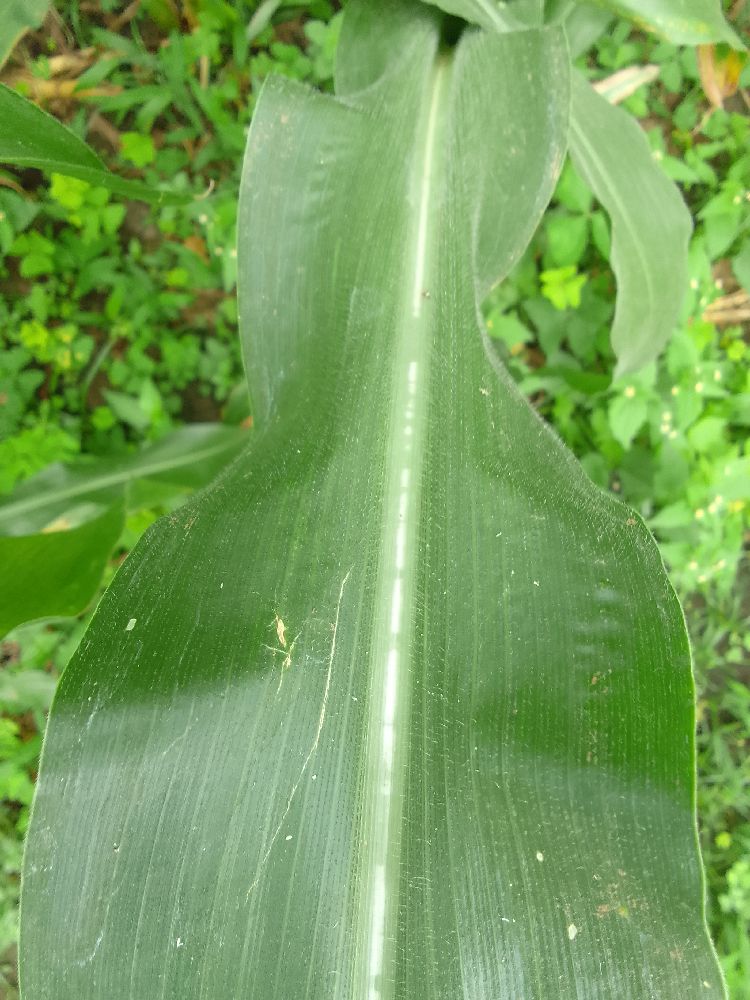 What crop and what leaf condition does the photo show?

maize, healthy
